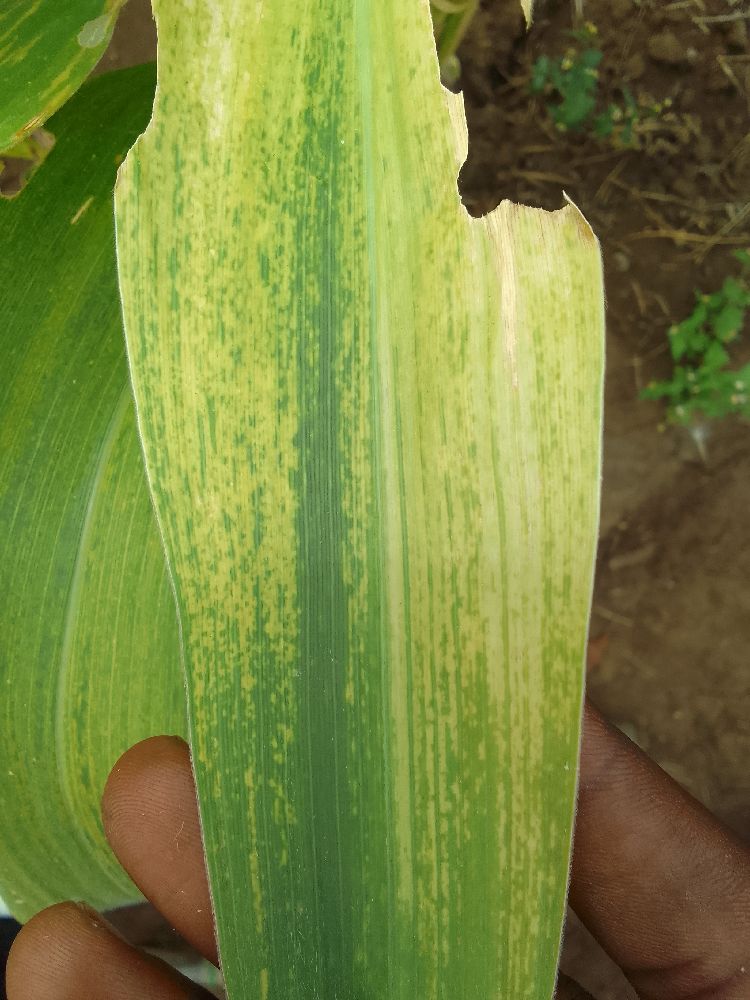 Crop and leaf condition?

maize, maize lethal necrosis
